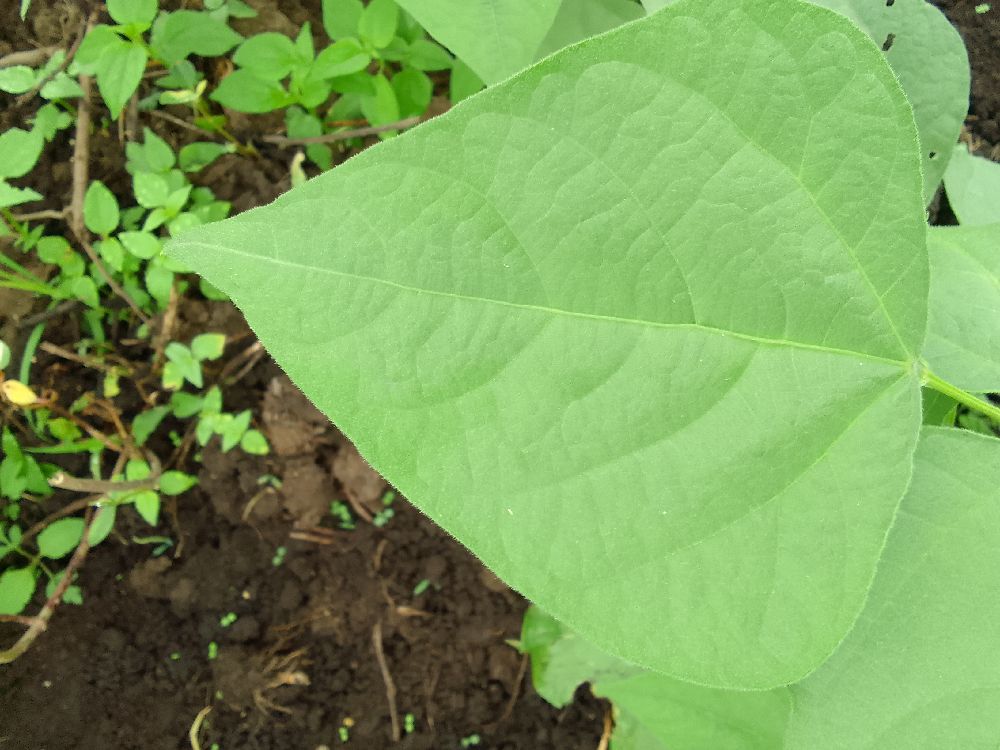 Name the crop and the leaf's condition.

common bean, healthy
